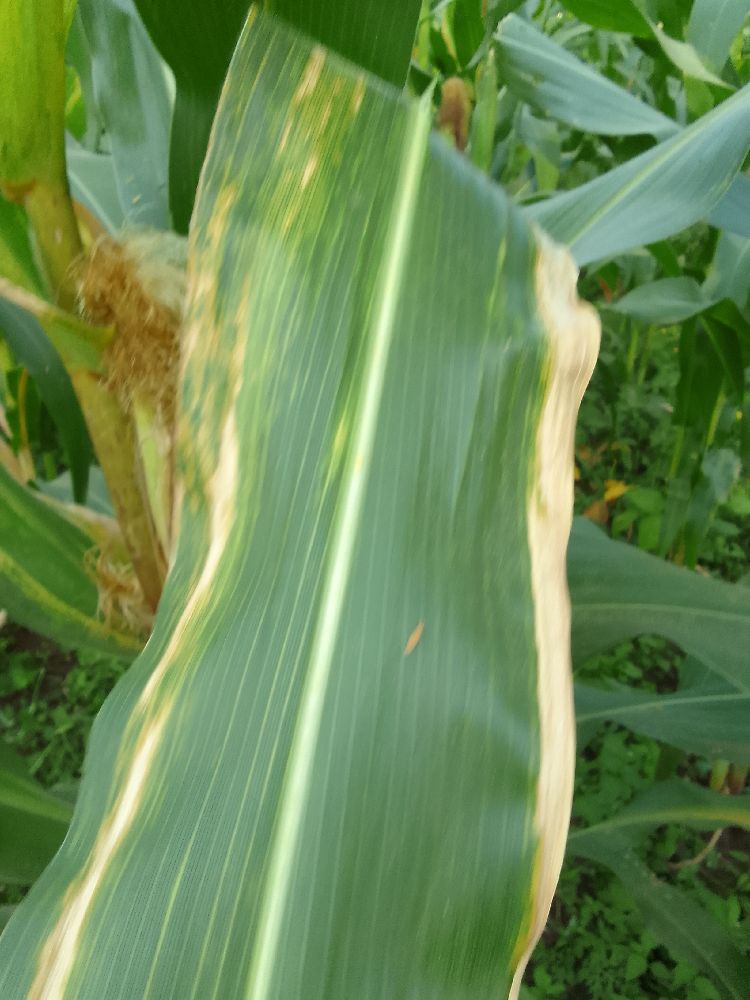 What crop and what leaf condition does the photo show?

maize, maize lethal necrosis
